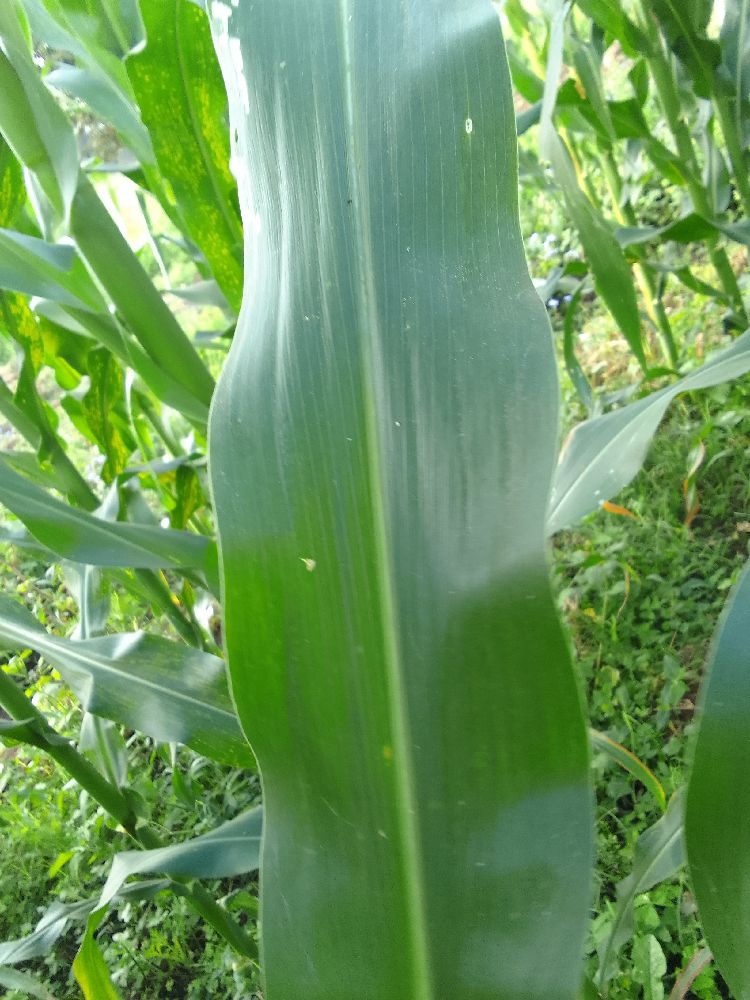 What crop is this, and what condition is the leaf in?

maize, healthy
